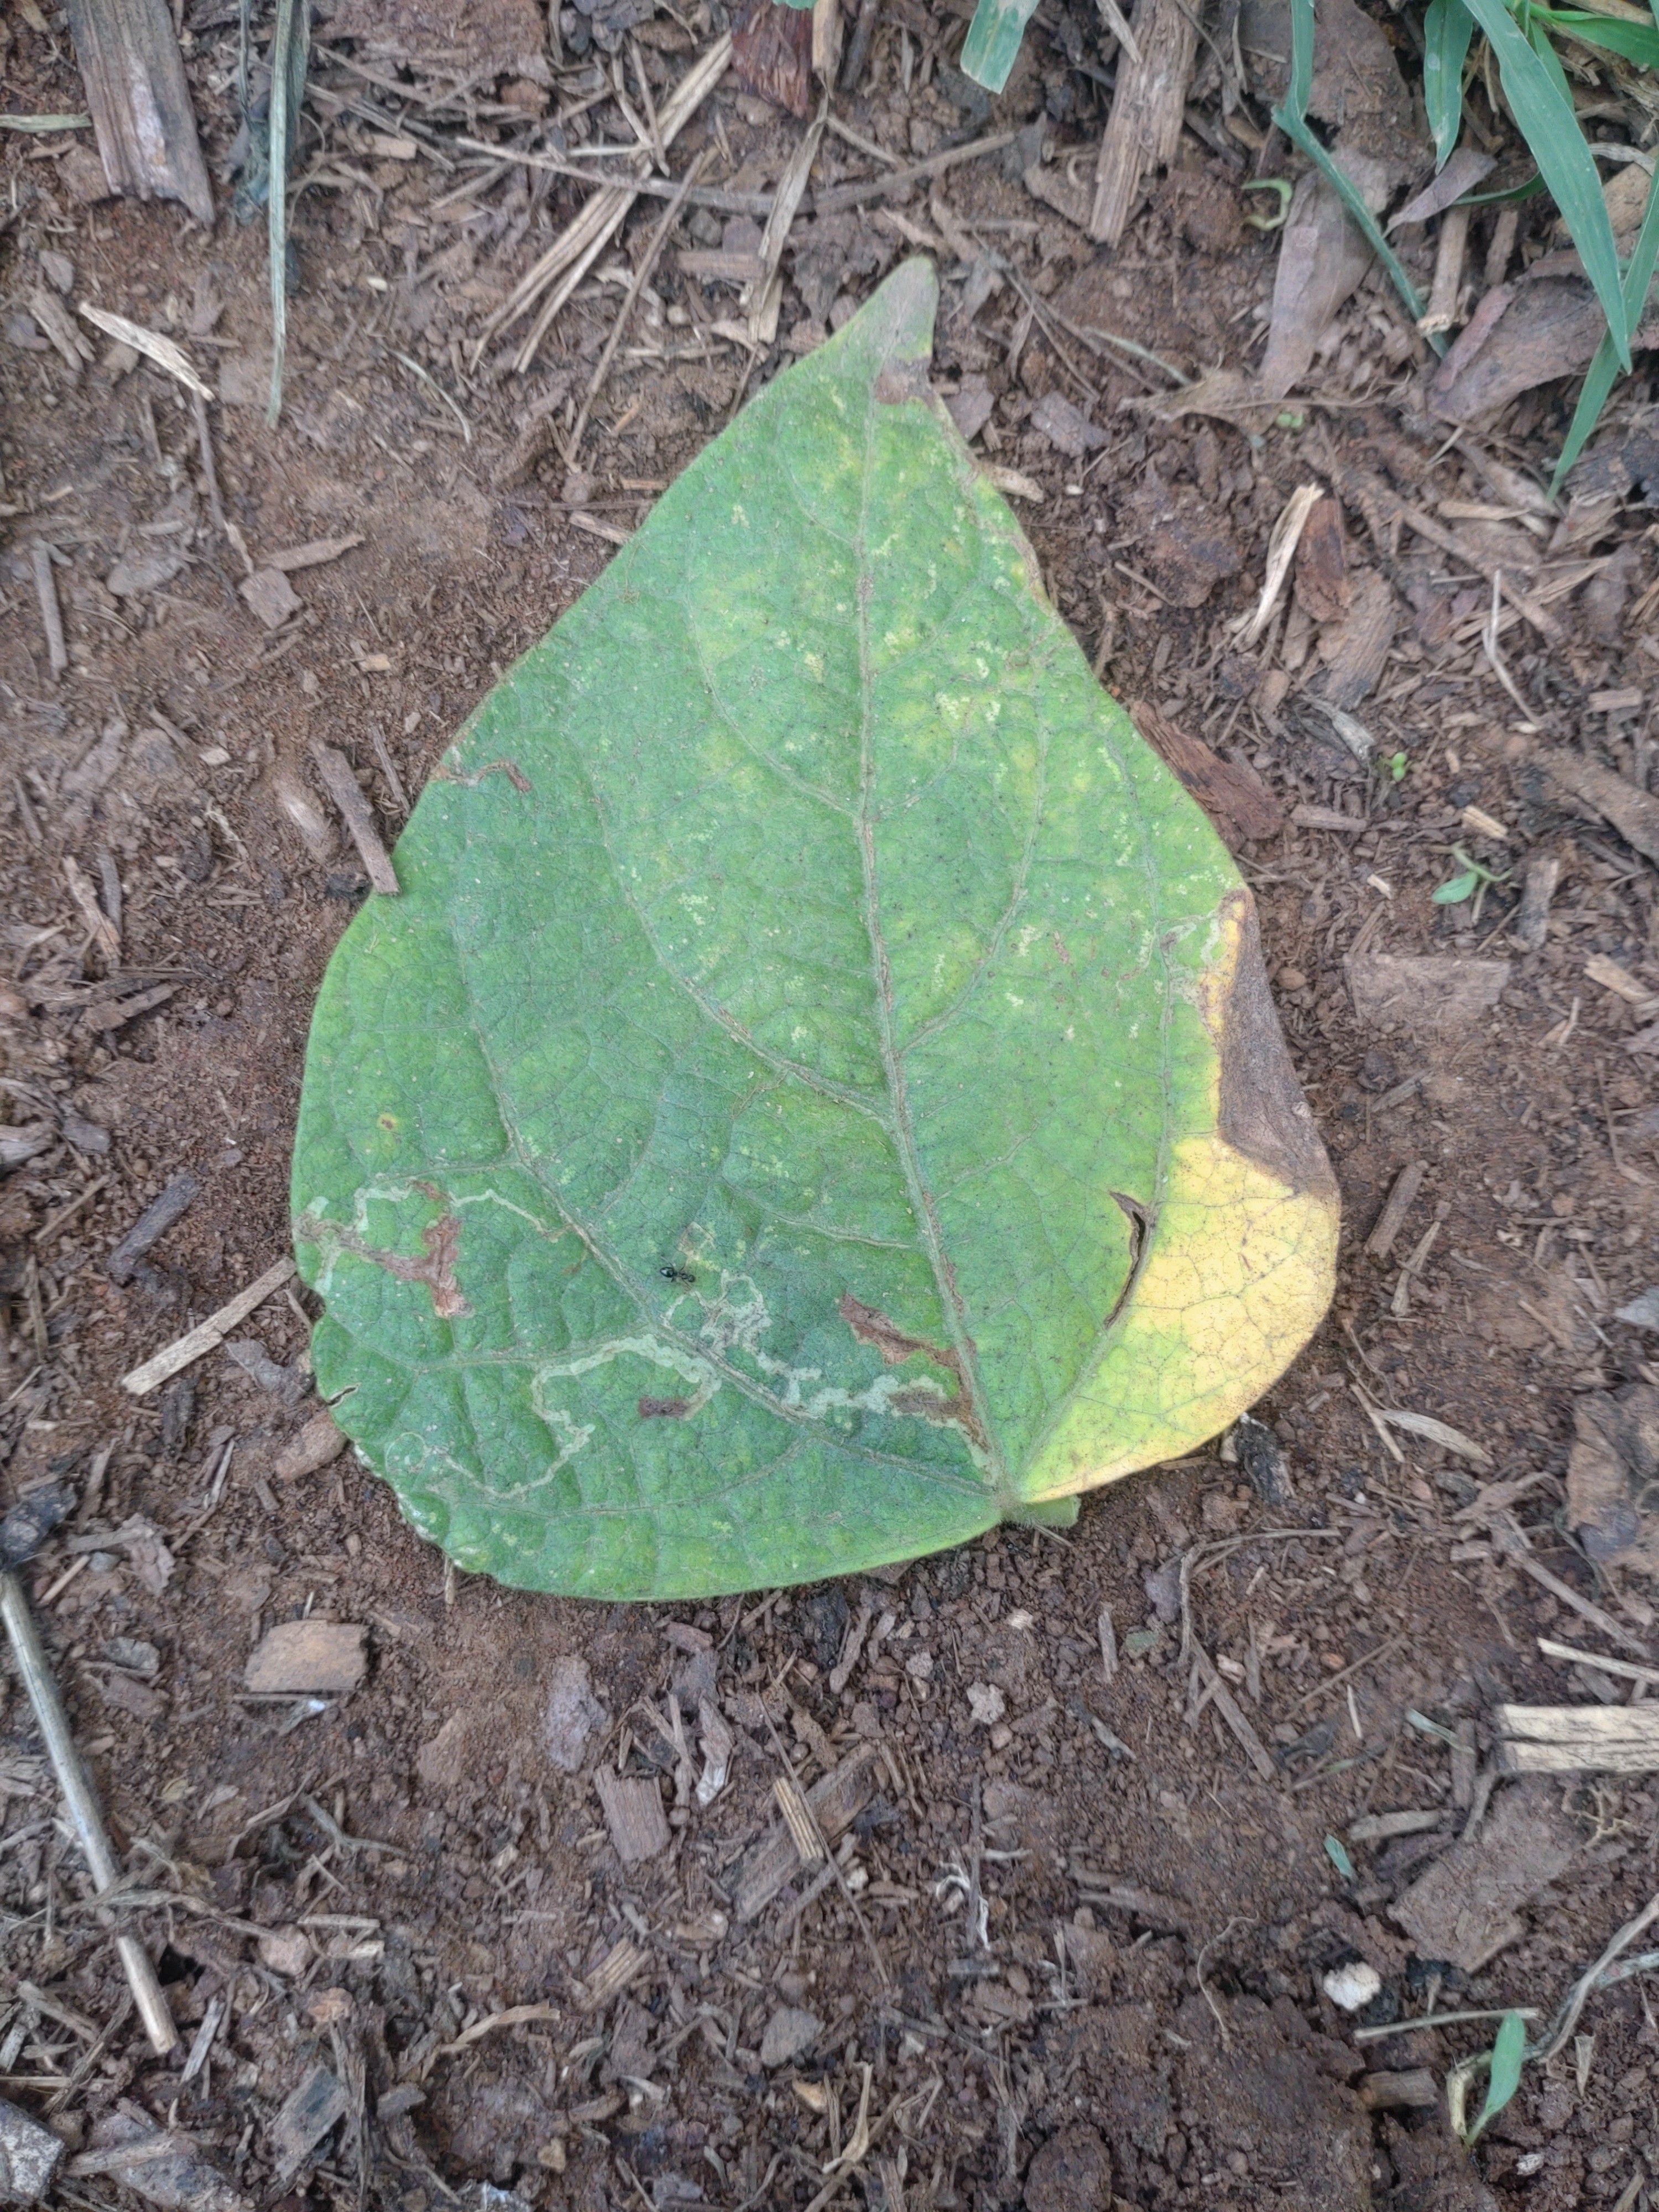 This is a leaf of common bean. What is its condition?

rust
